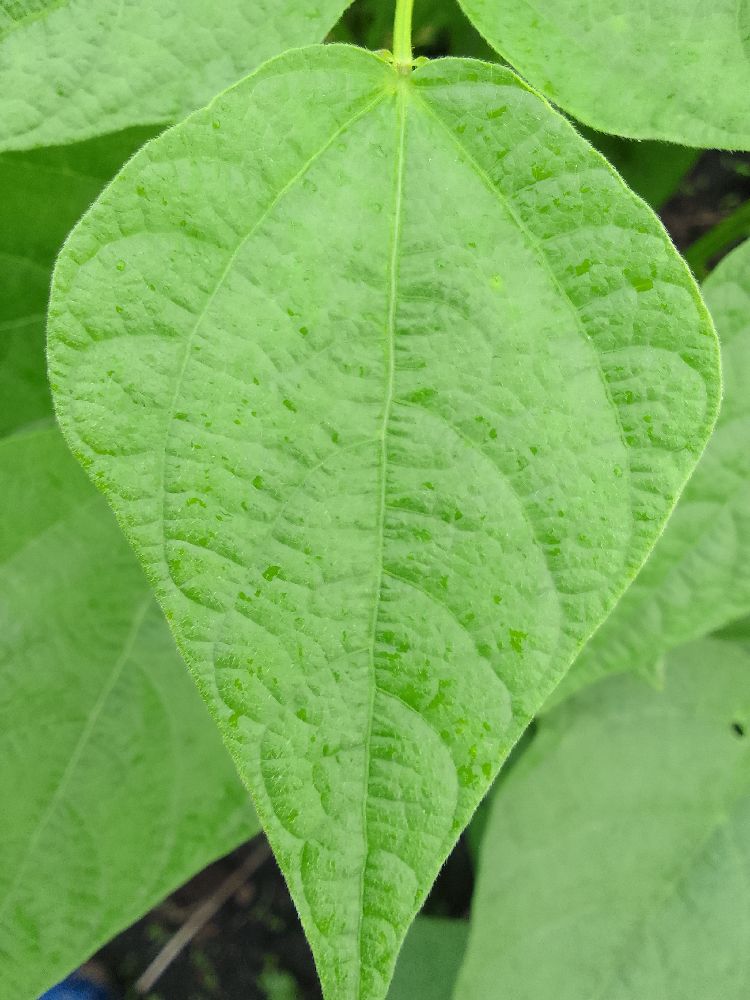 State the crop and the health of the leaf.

common bean, healthy
